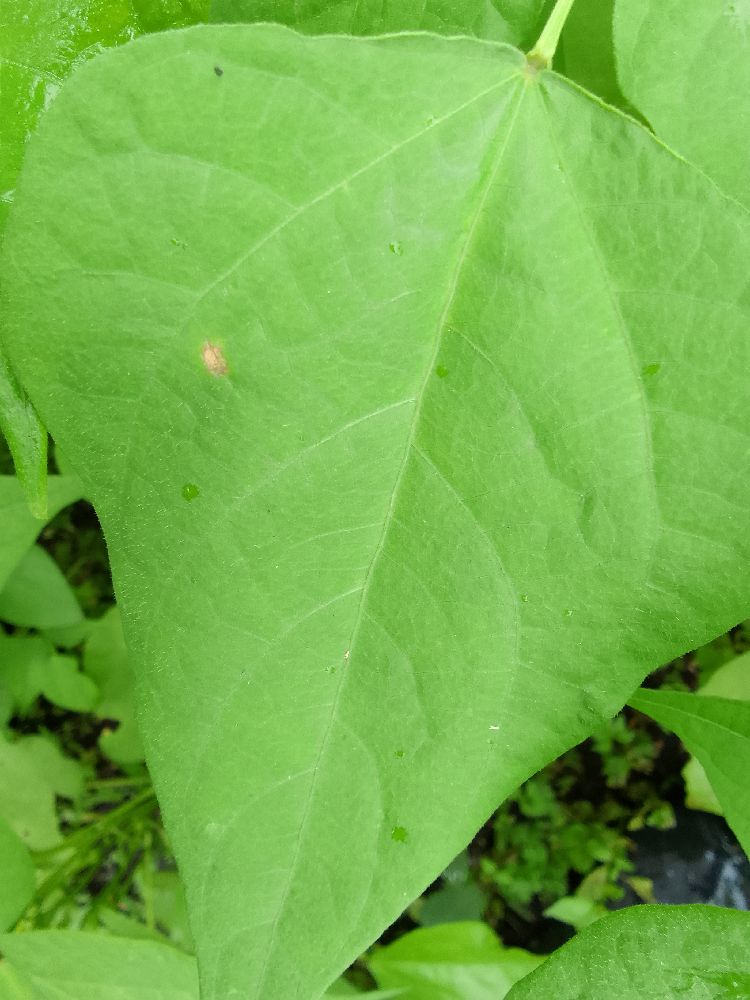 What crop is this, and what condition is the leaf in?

maize, healthy
